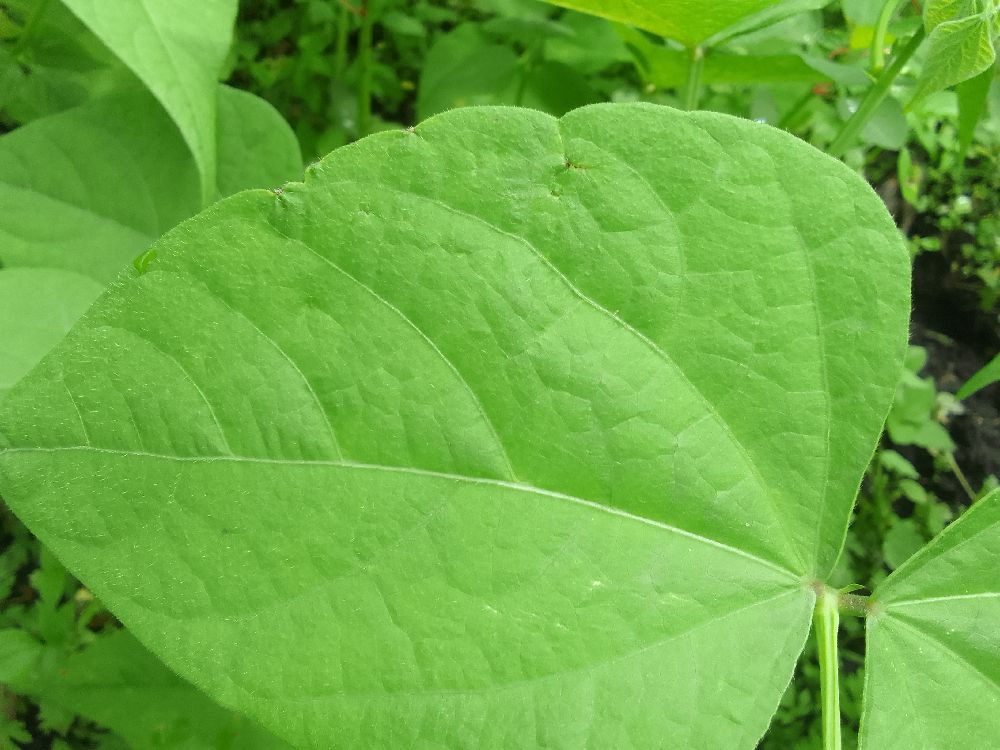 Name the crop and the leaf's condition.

common bean, healthy
